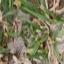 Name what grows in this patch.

grass
